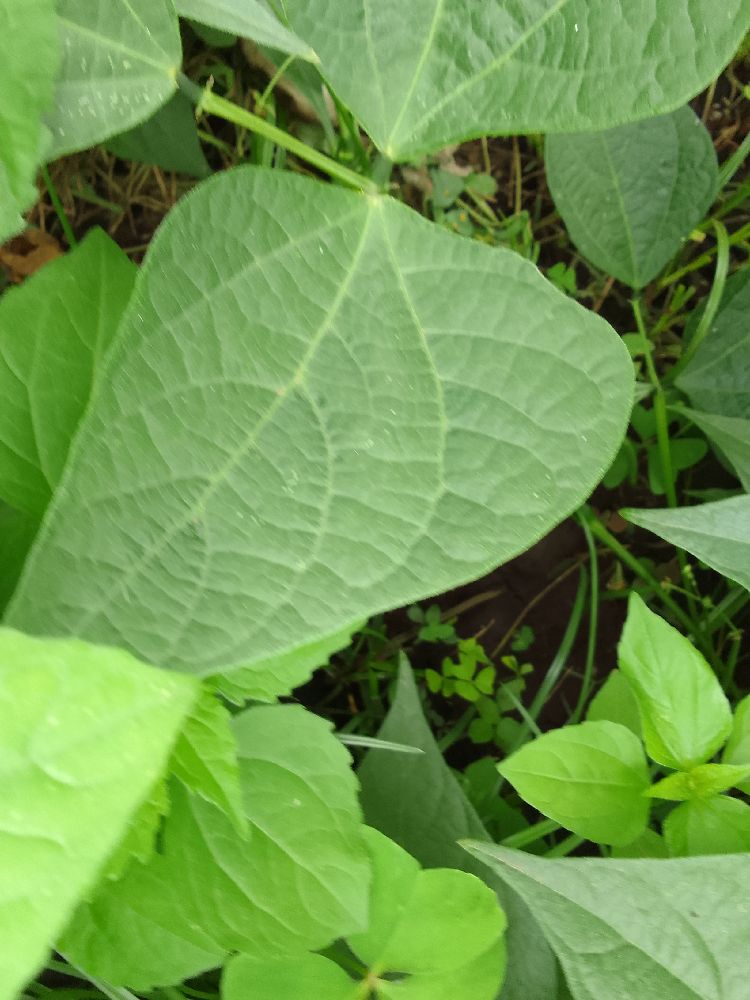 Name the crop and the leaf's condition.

common bean, healthy
